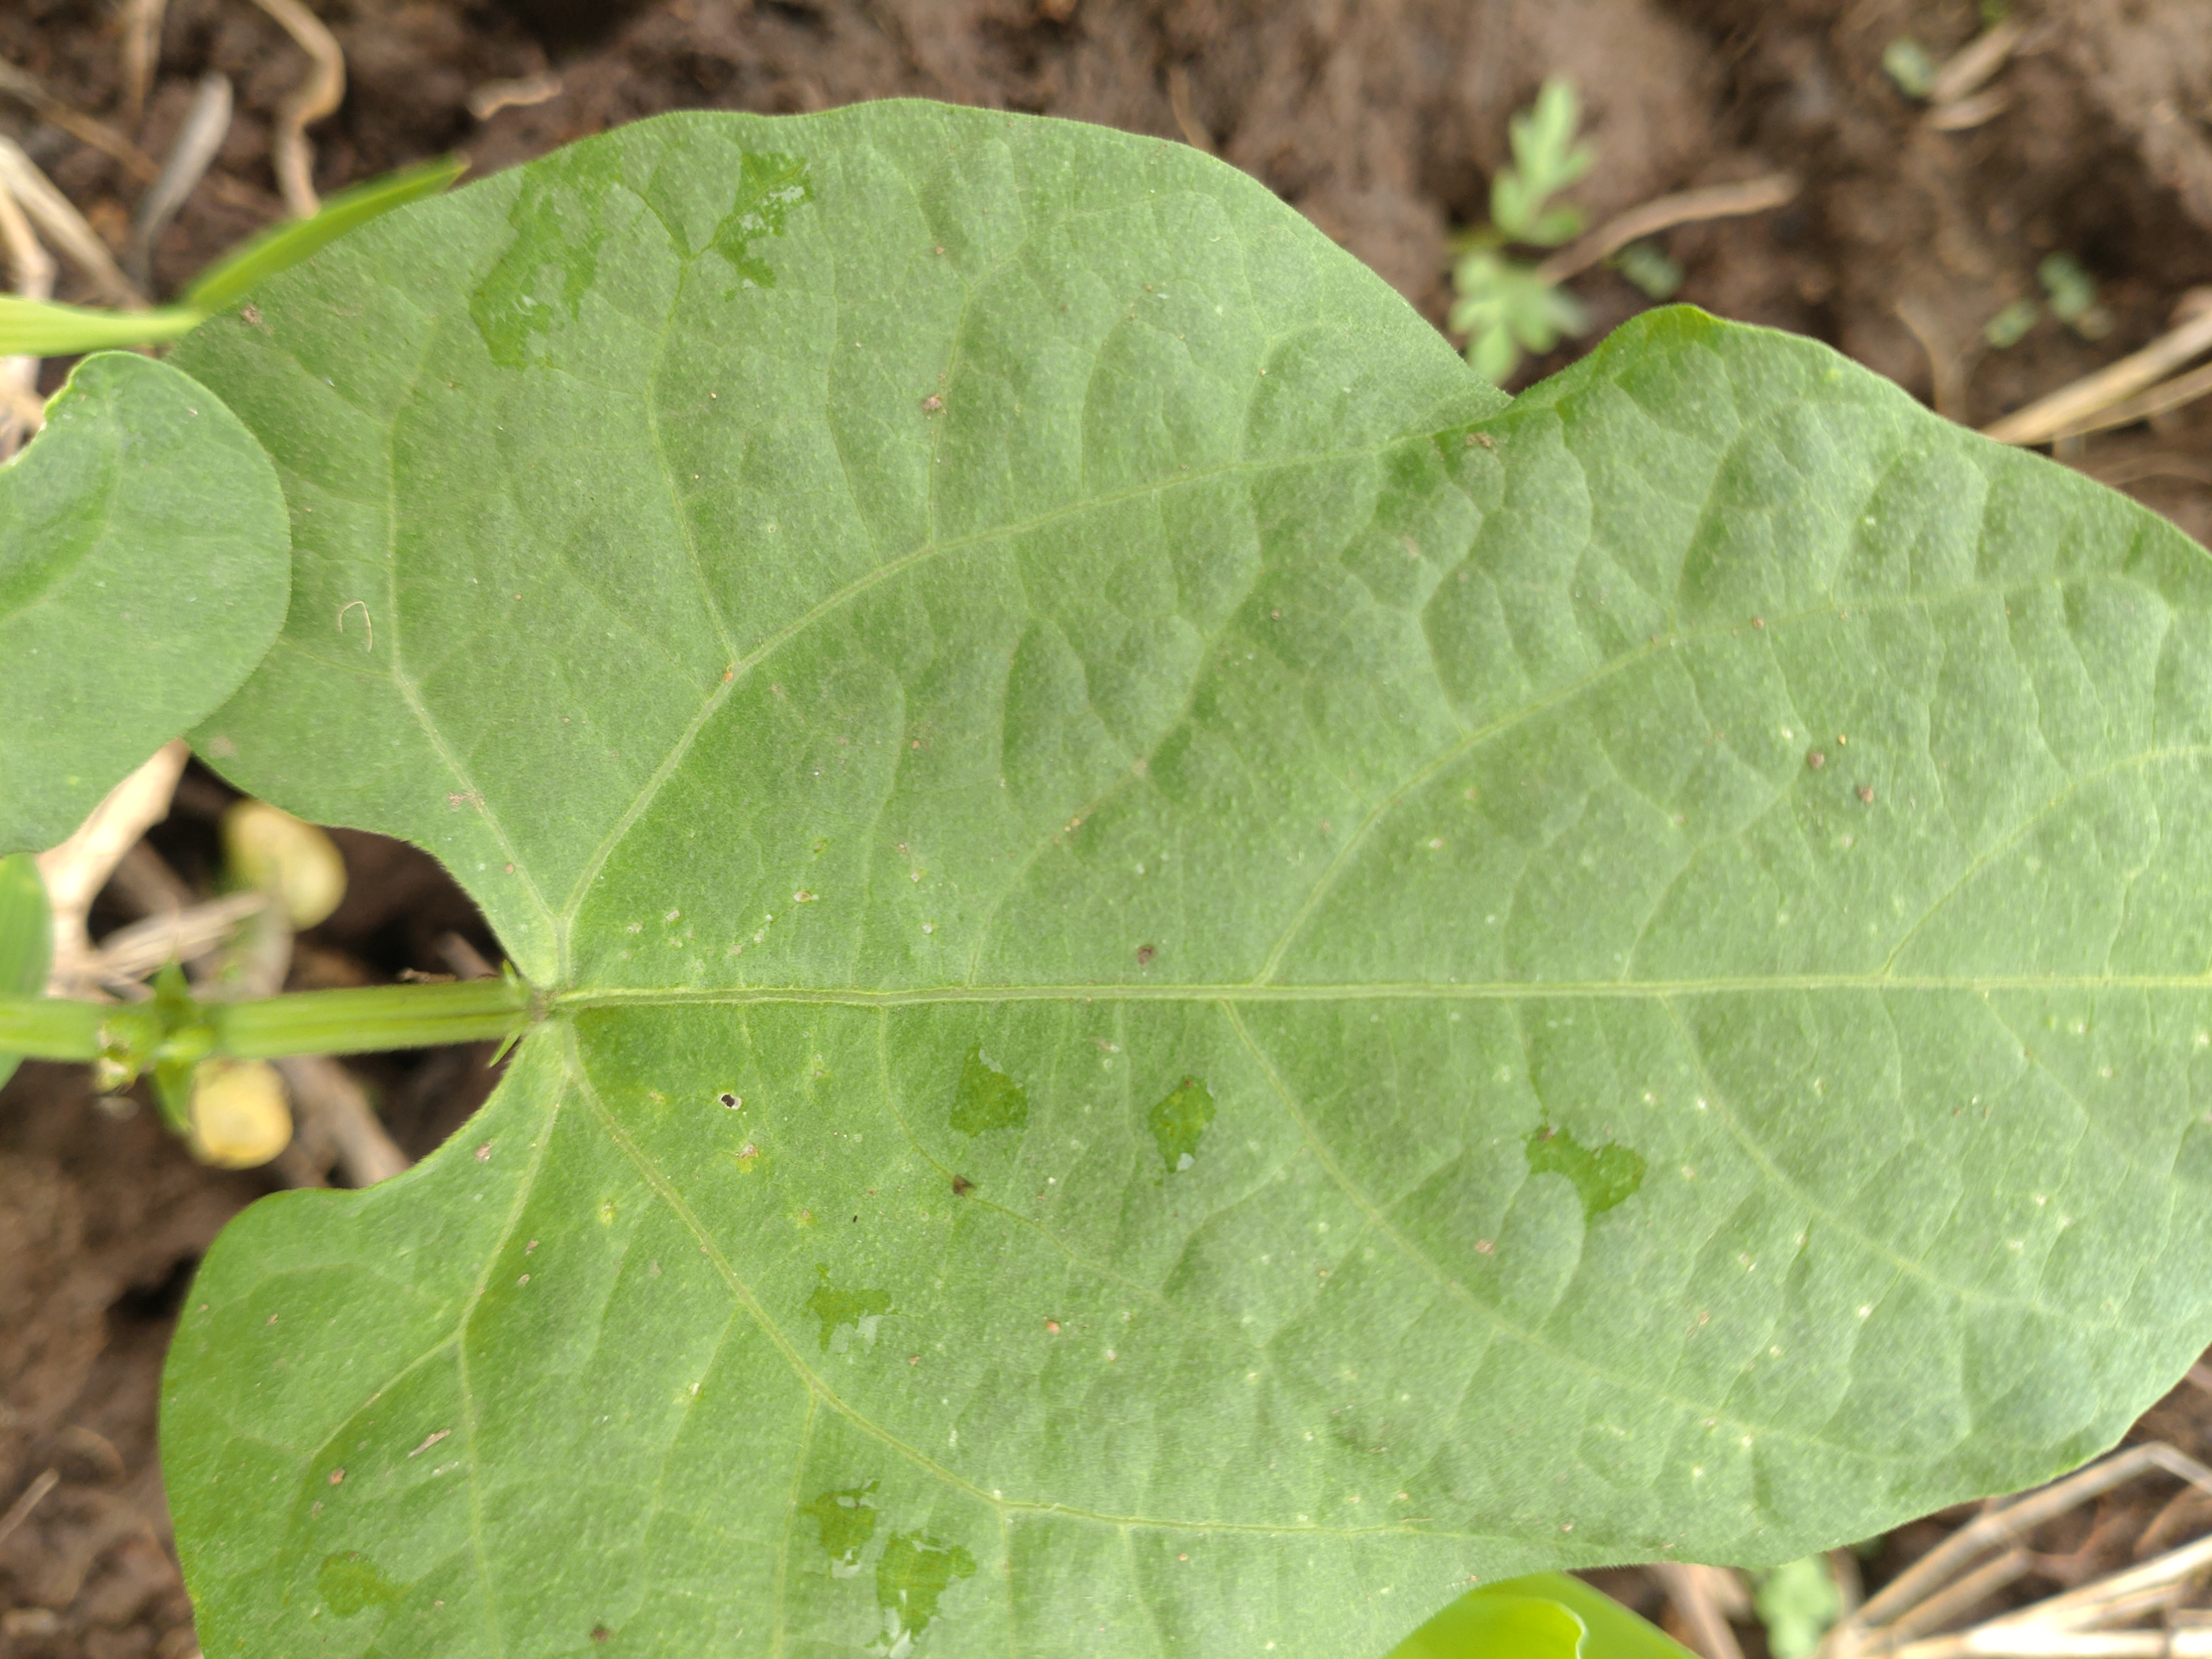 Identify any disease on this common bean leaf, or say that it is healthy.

healthy
